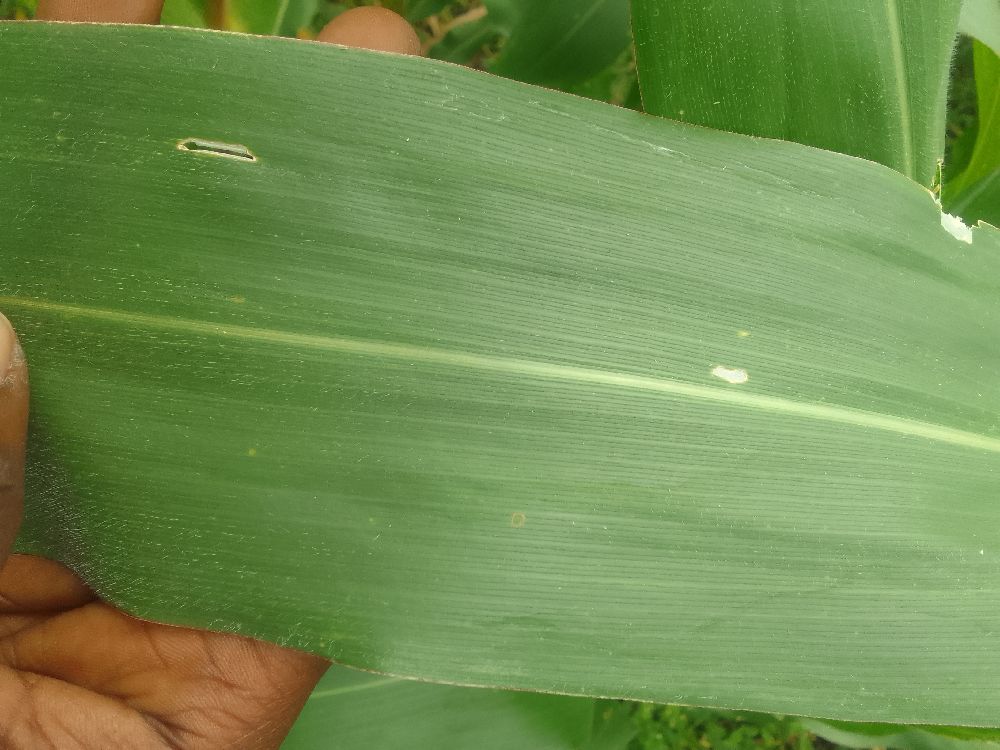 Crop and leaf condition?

maize, healthy
